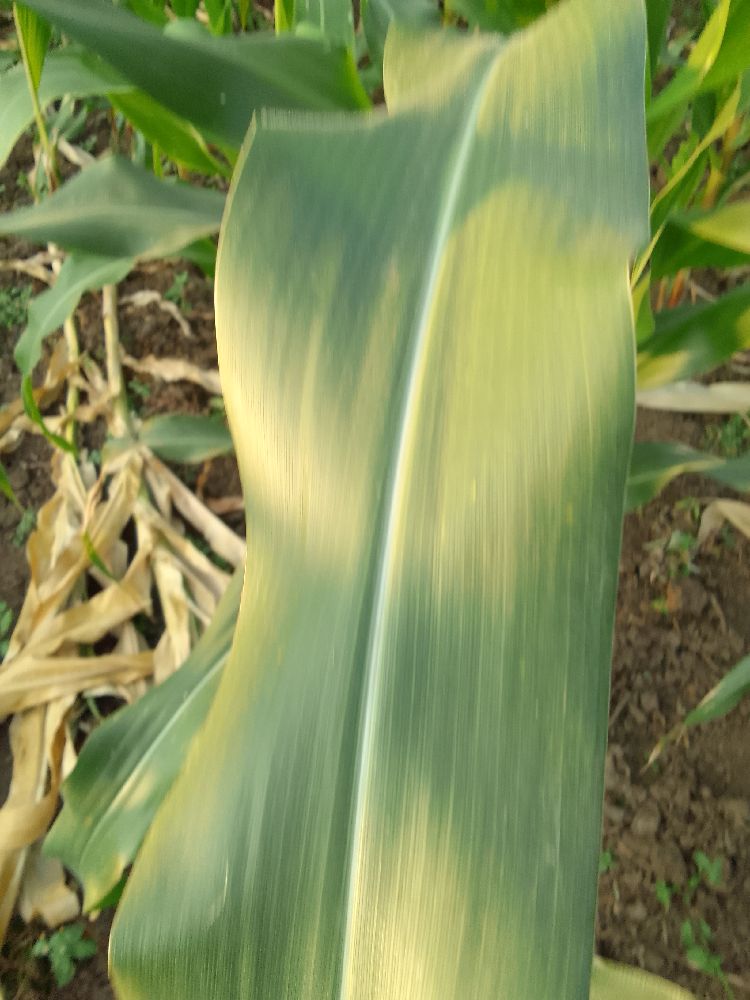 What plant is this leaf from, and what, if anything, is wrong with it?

maize, healthy
